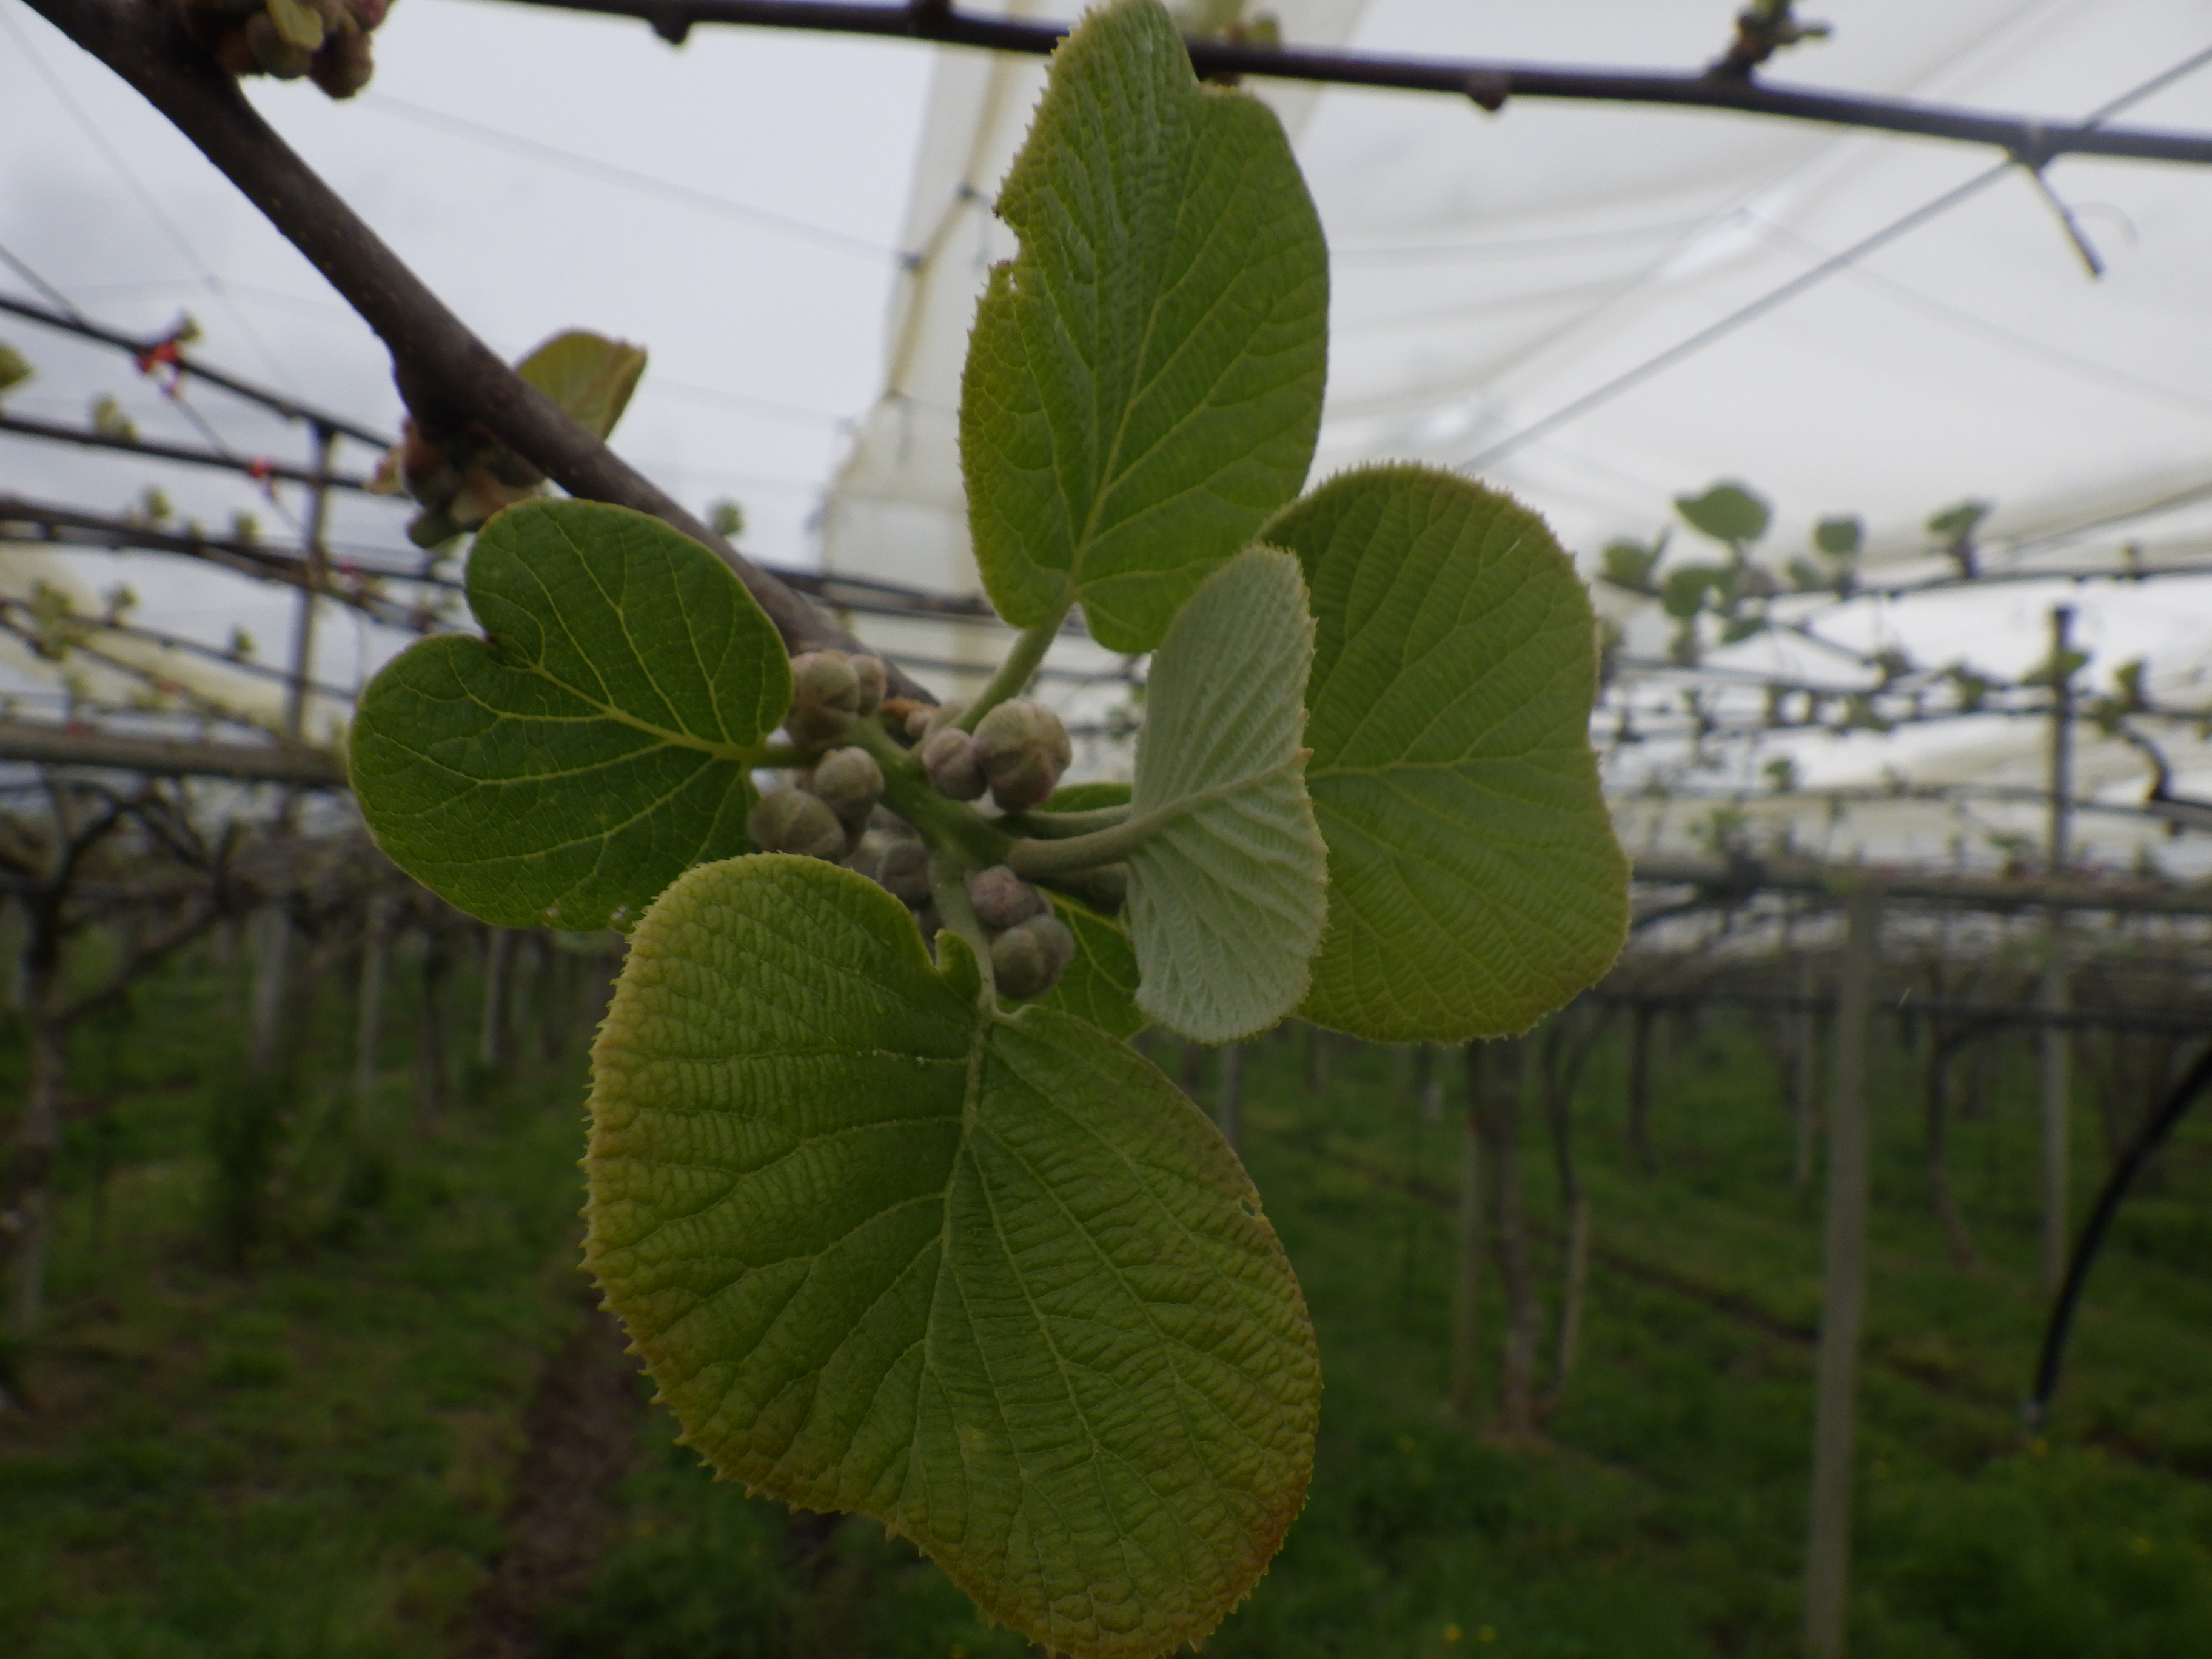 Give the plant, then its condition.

kiwi, phytophagous
